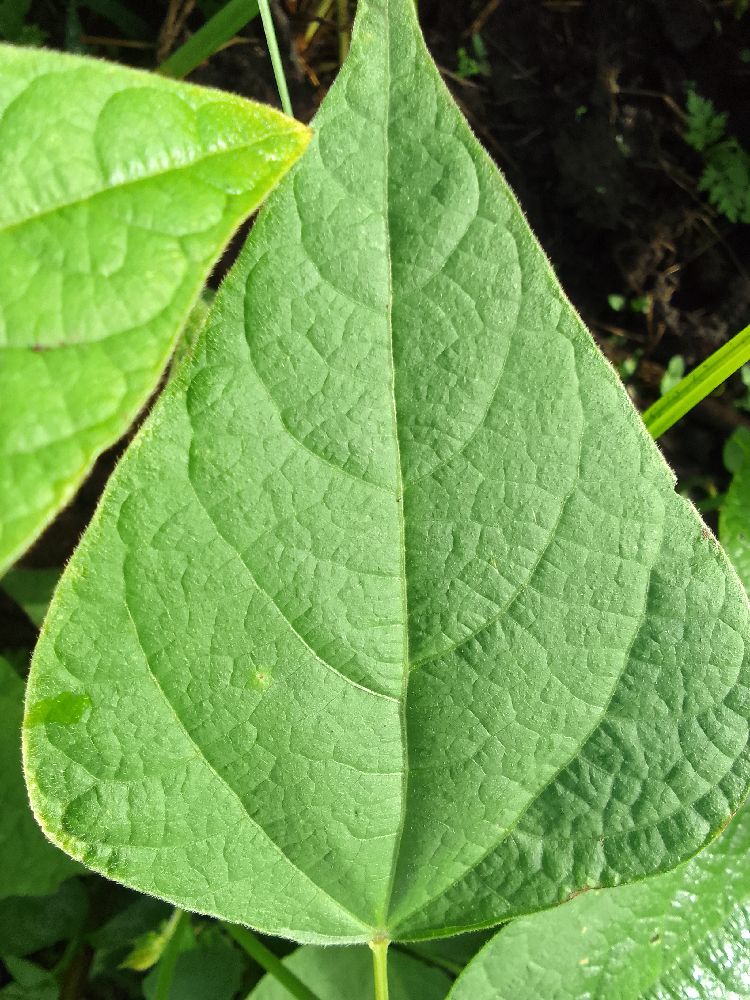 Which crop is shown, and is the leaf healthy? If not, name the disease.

common bean, healthy
